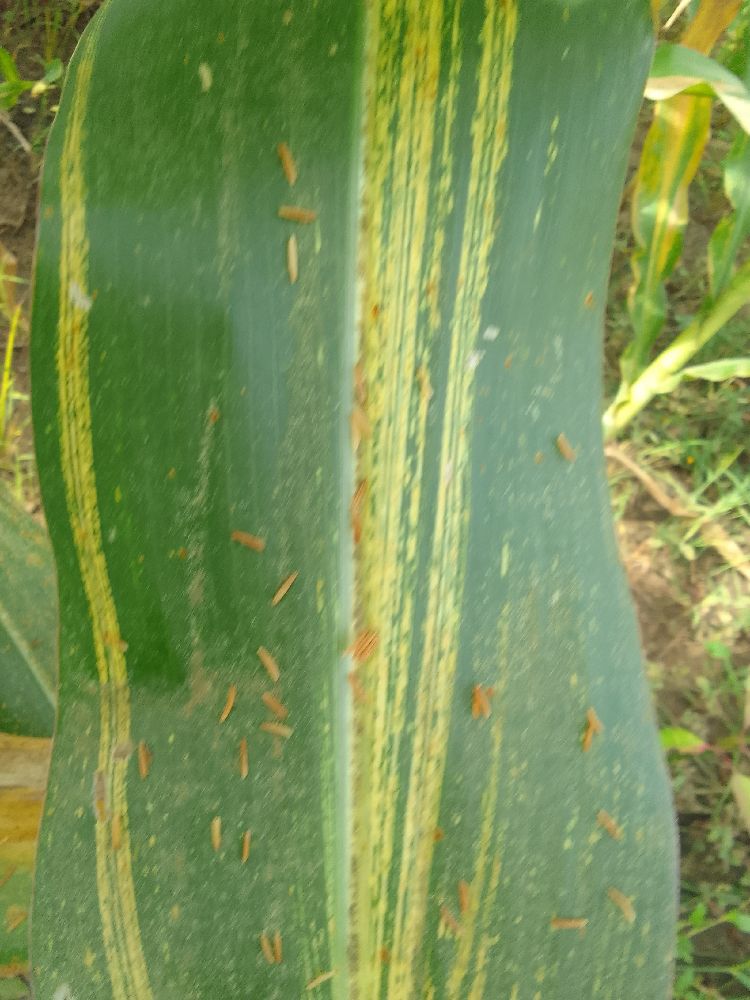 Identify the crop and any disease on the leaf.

maize, maize streak virus
